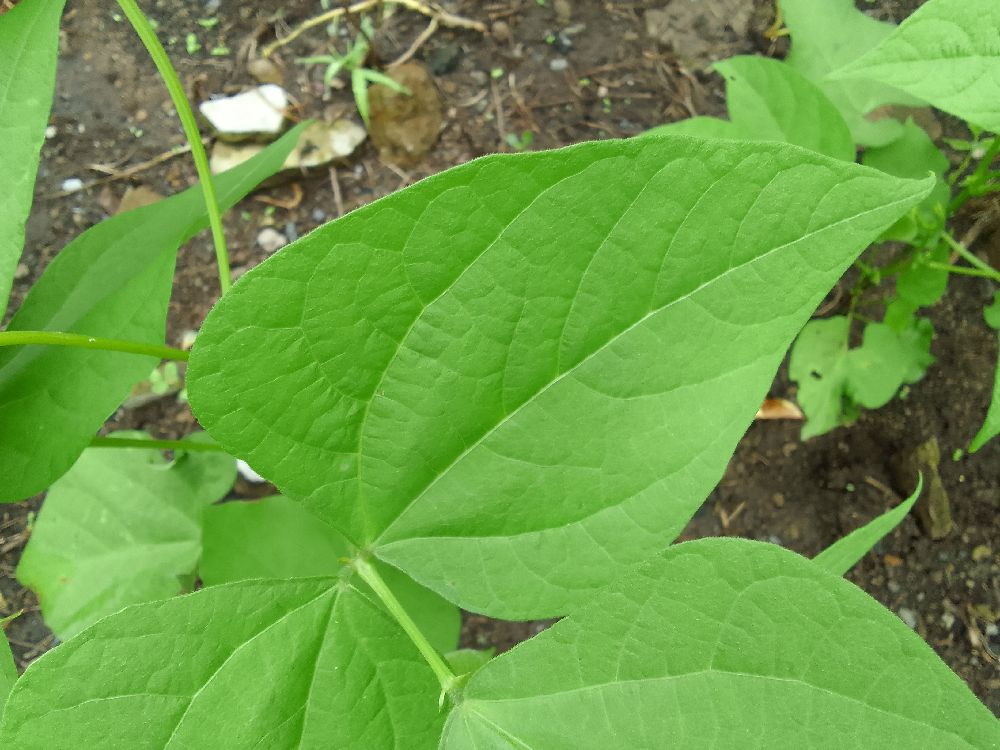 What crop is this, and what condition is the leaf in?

common bean, healthy
